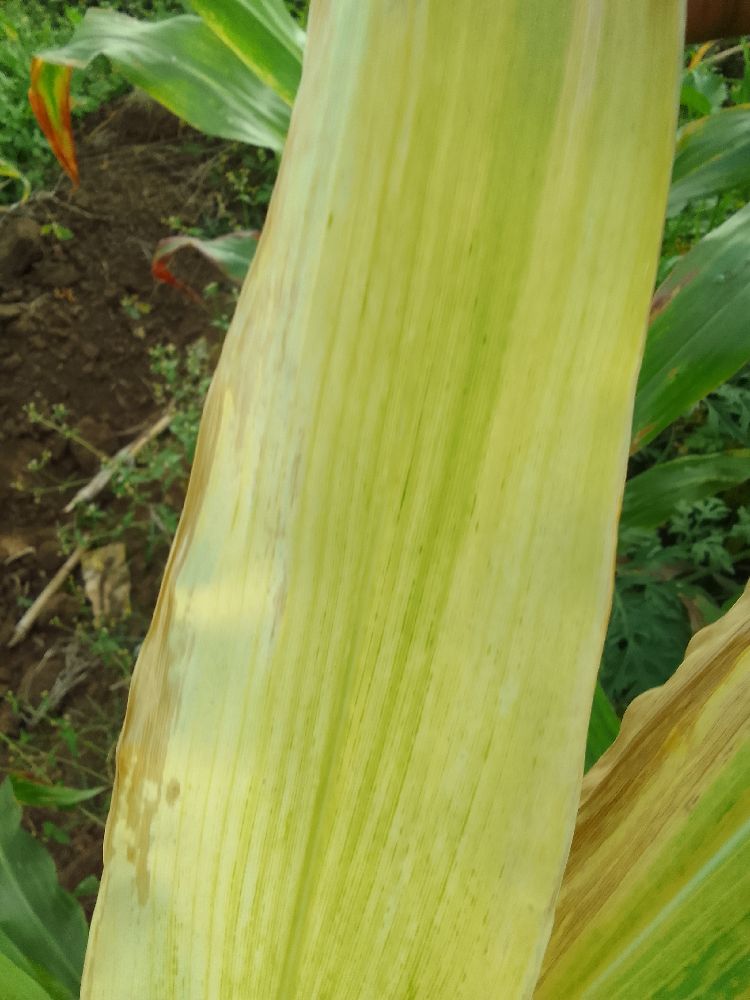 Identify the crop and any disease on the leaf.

maize, maize lethal necrosis
